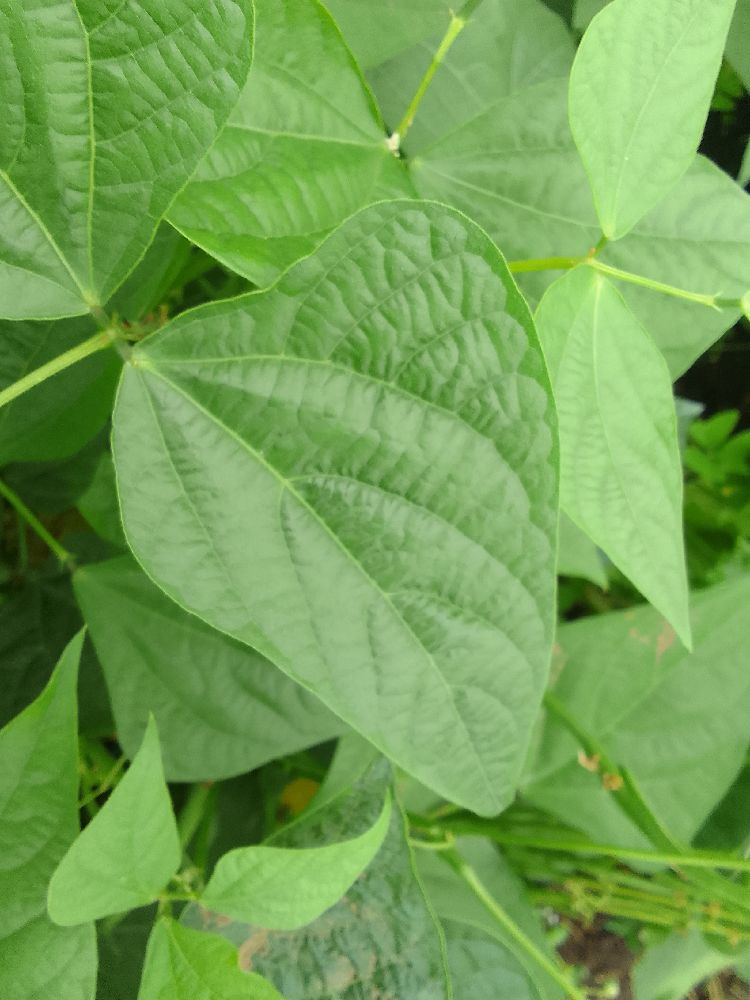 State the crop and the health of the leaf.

common bean, healthy
